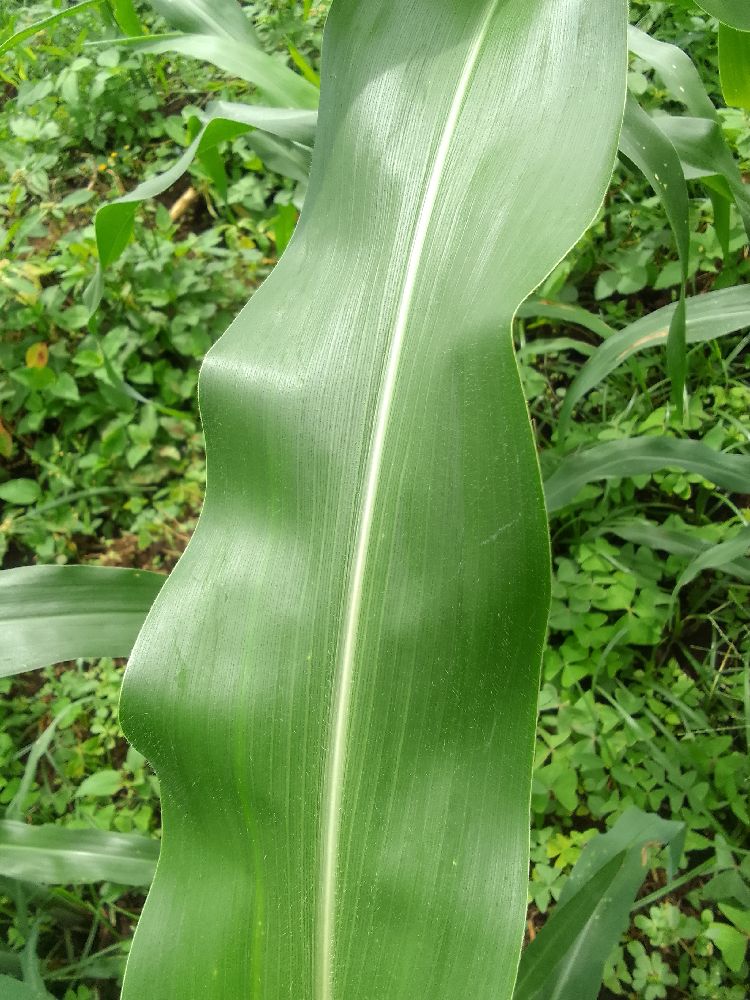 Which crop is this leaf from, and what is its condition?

maize, healthy
